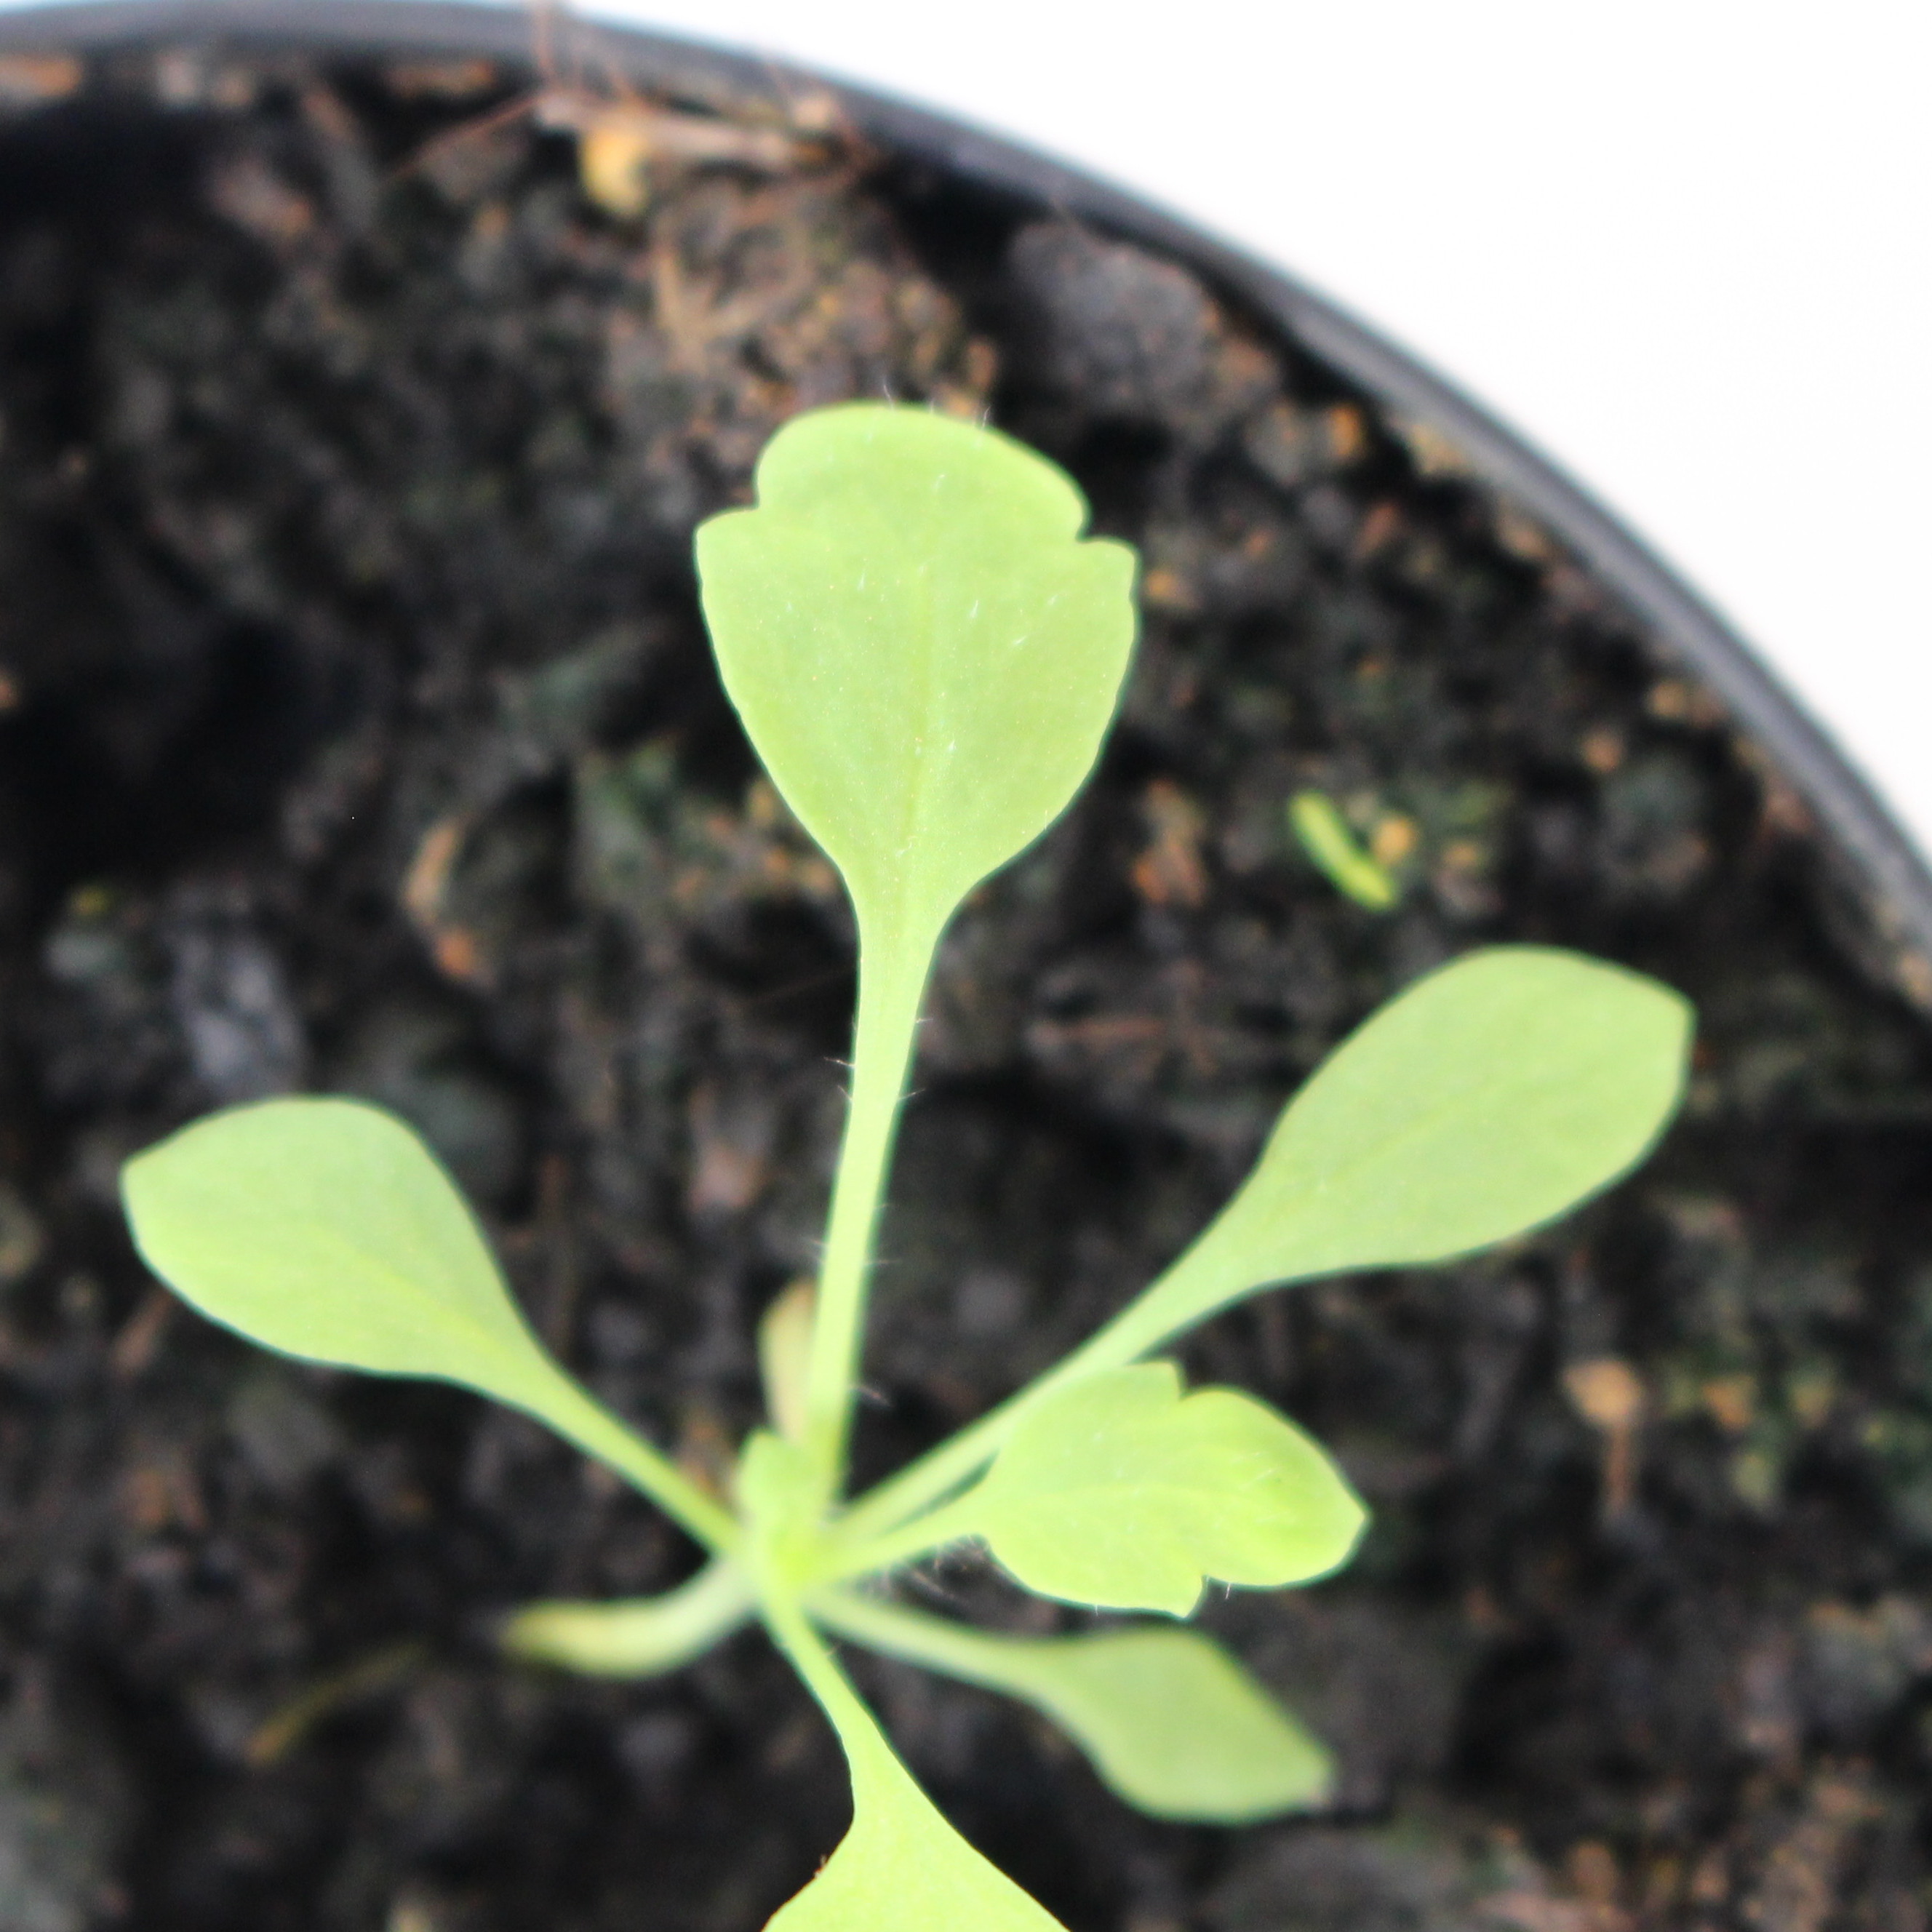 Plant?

Papaver rhoeas
